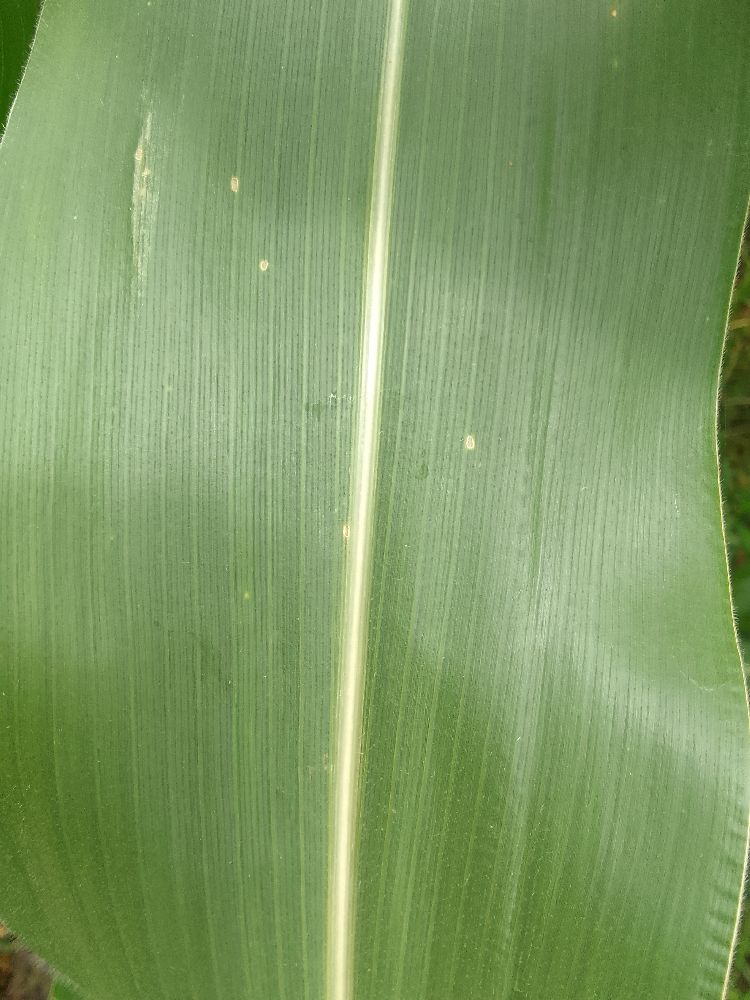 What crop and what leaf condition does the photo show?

maize, healthy
